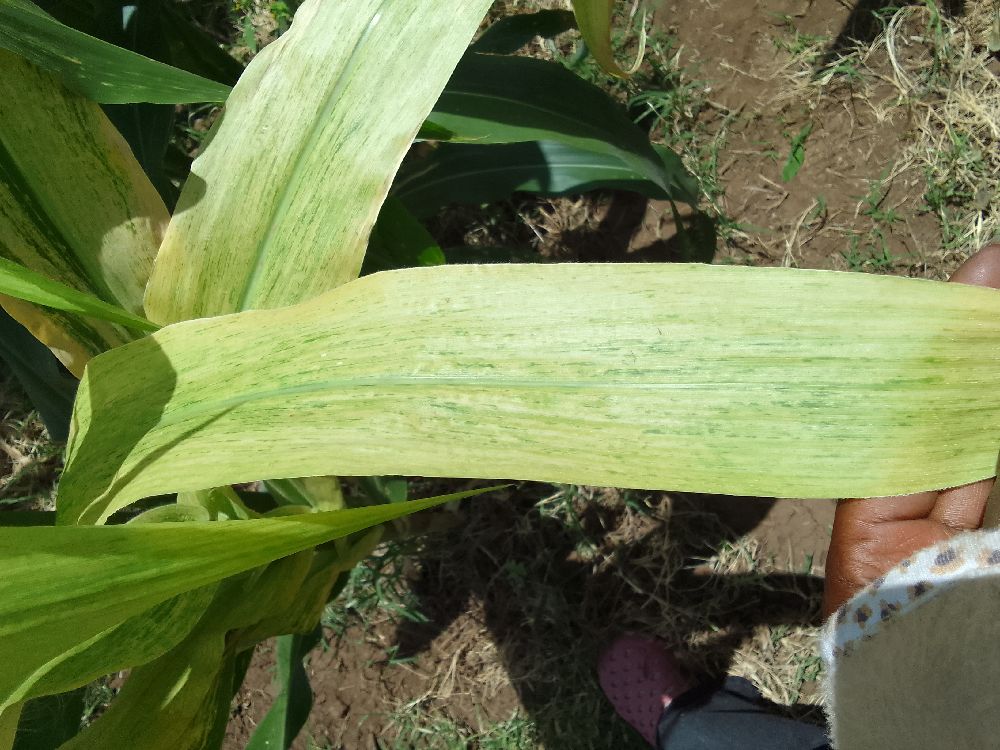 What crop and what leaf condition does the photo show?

maize, maize lethal necrosis
